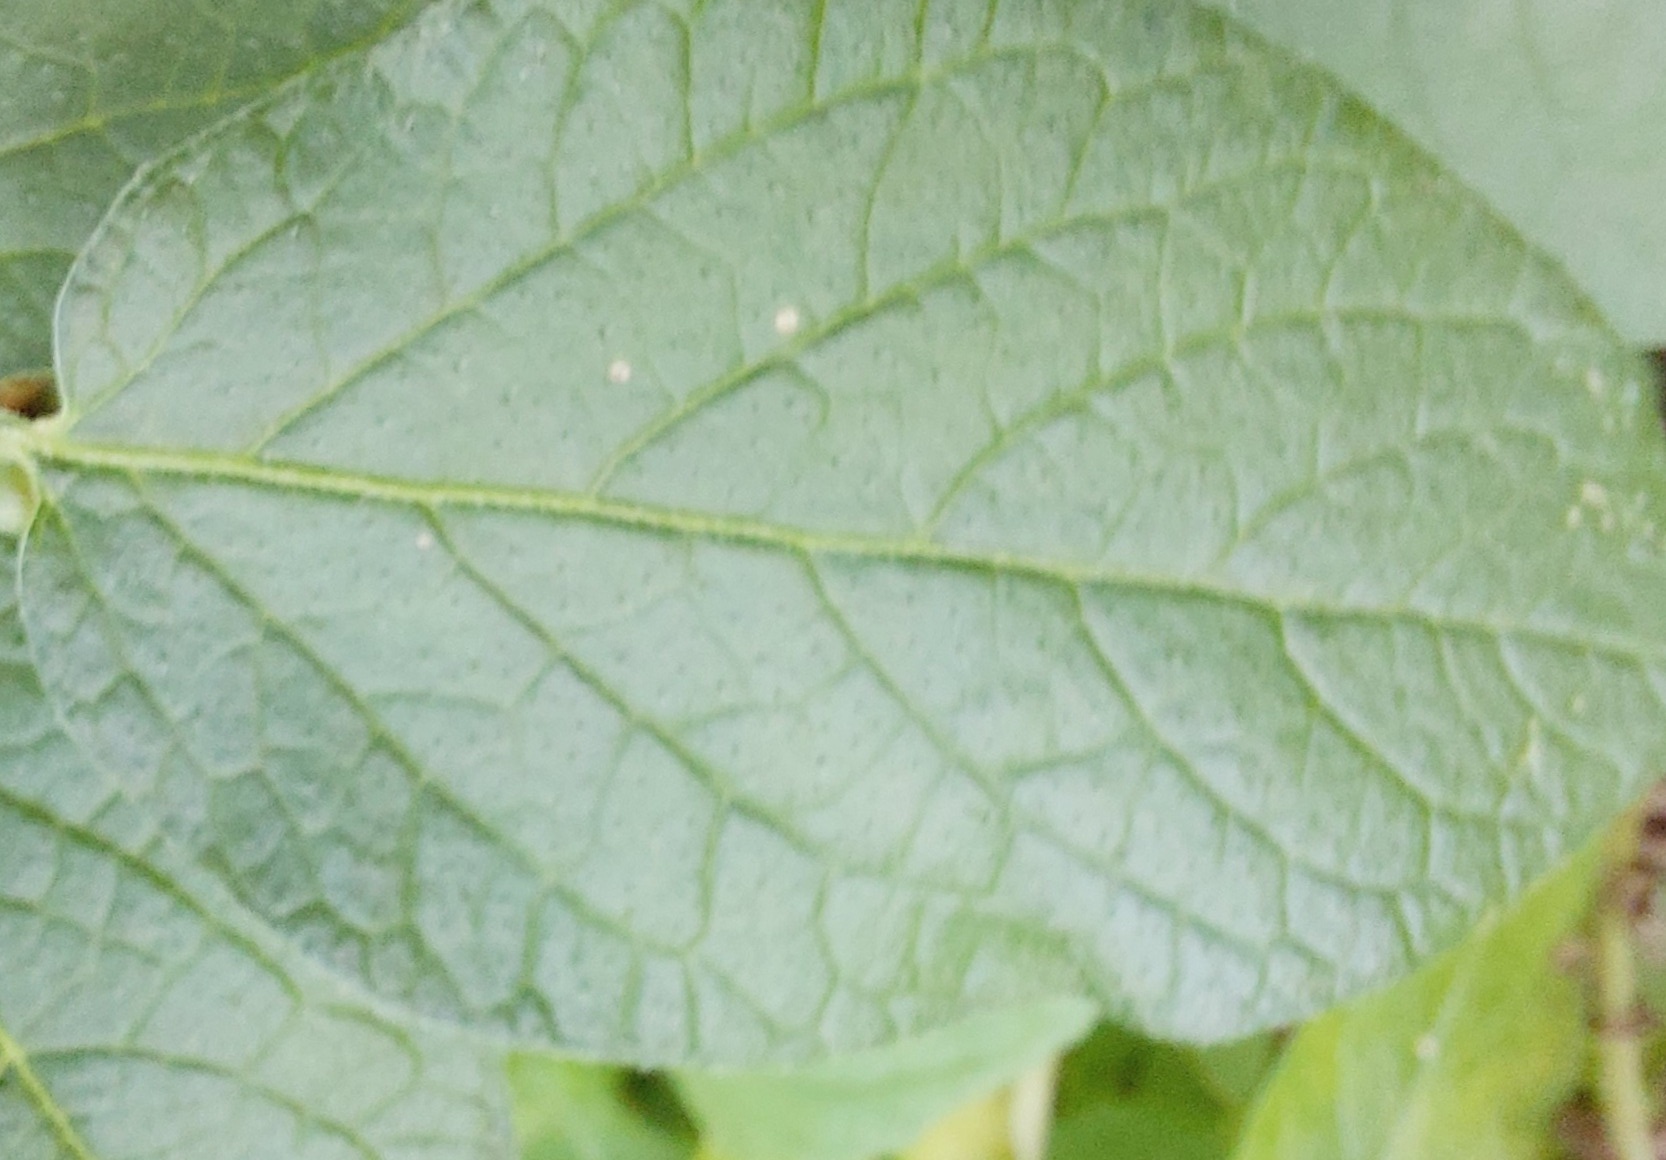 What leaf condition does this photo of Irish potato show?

healthy
